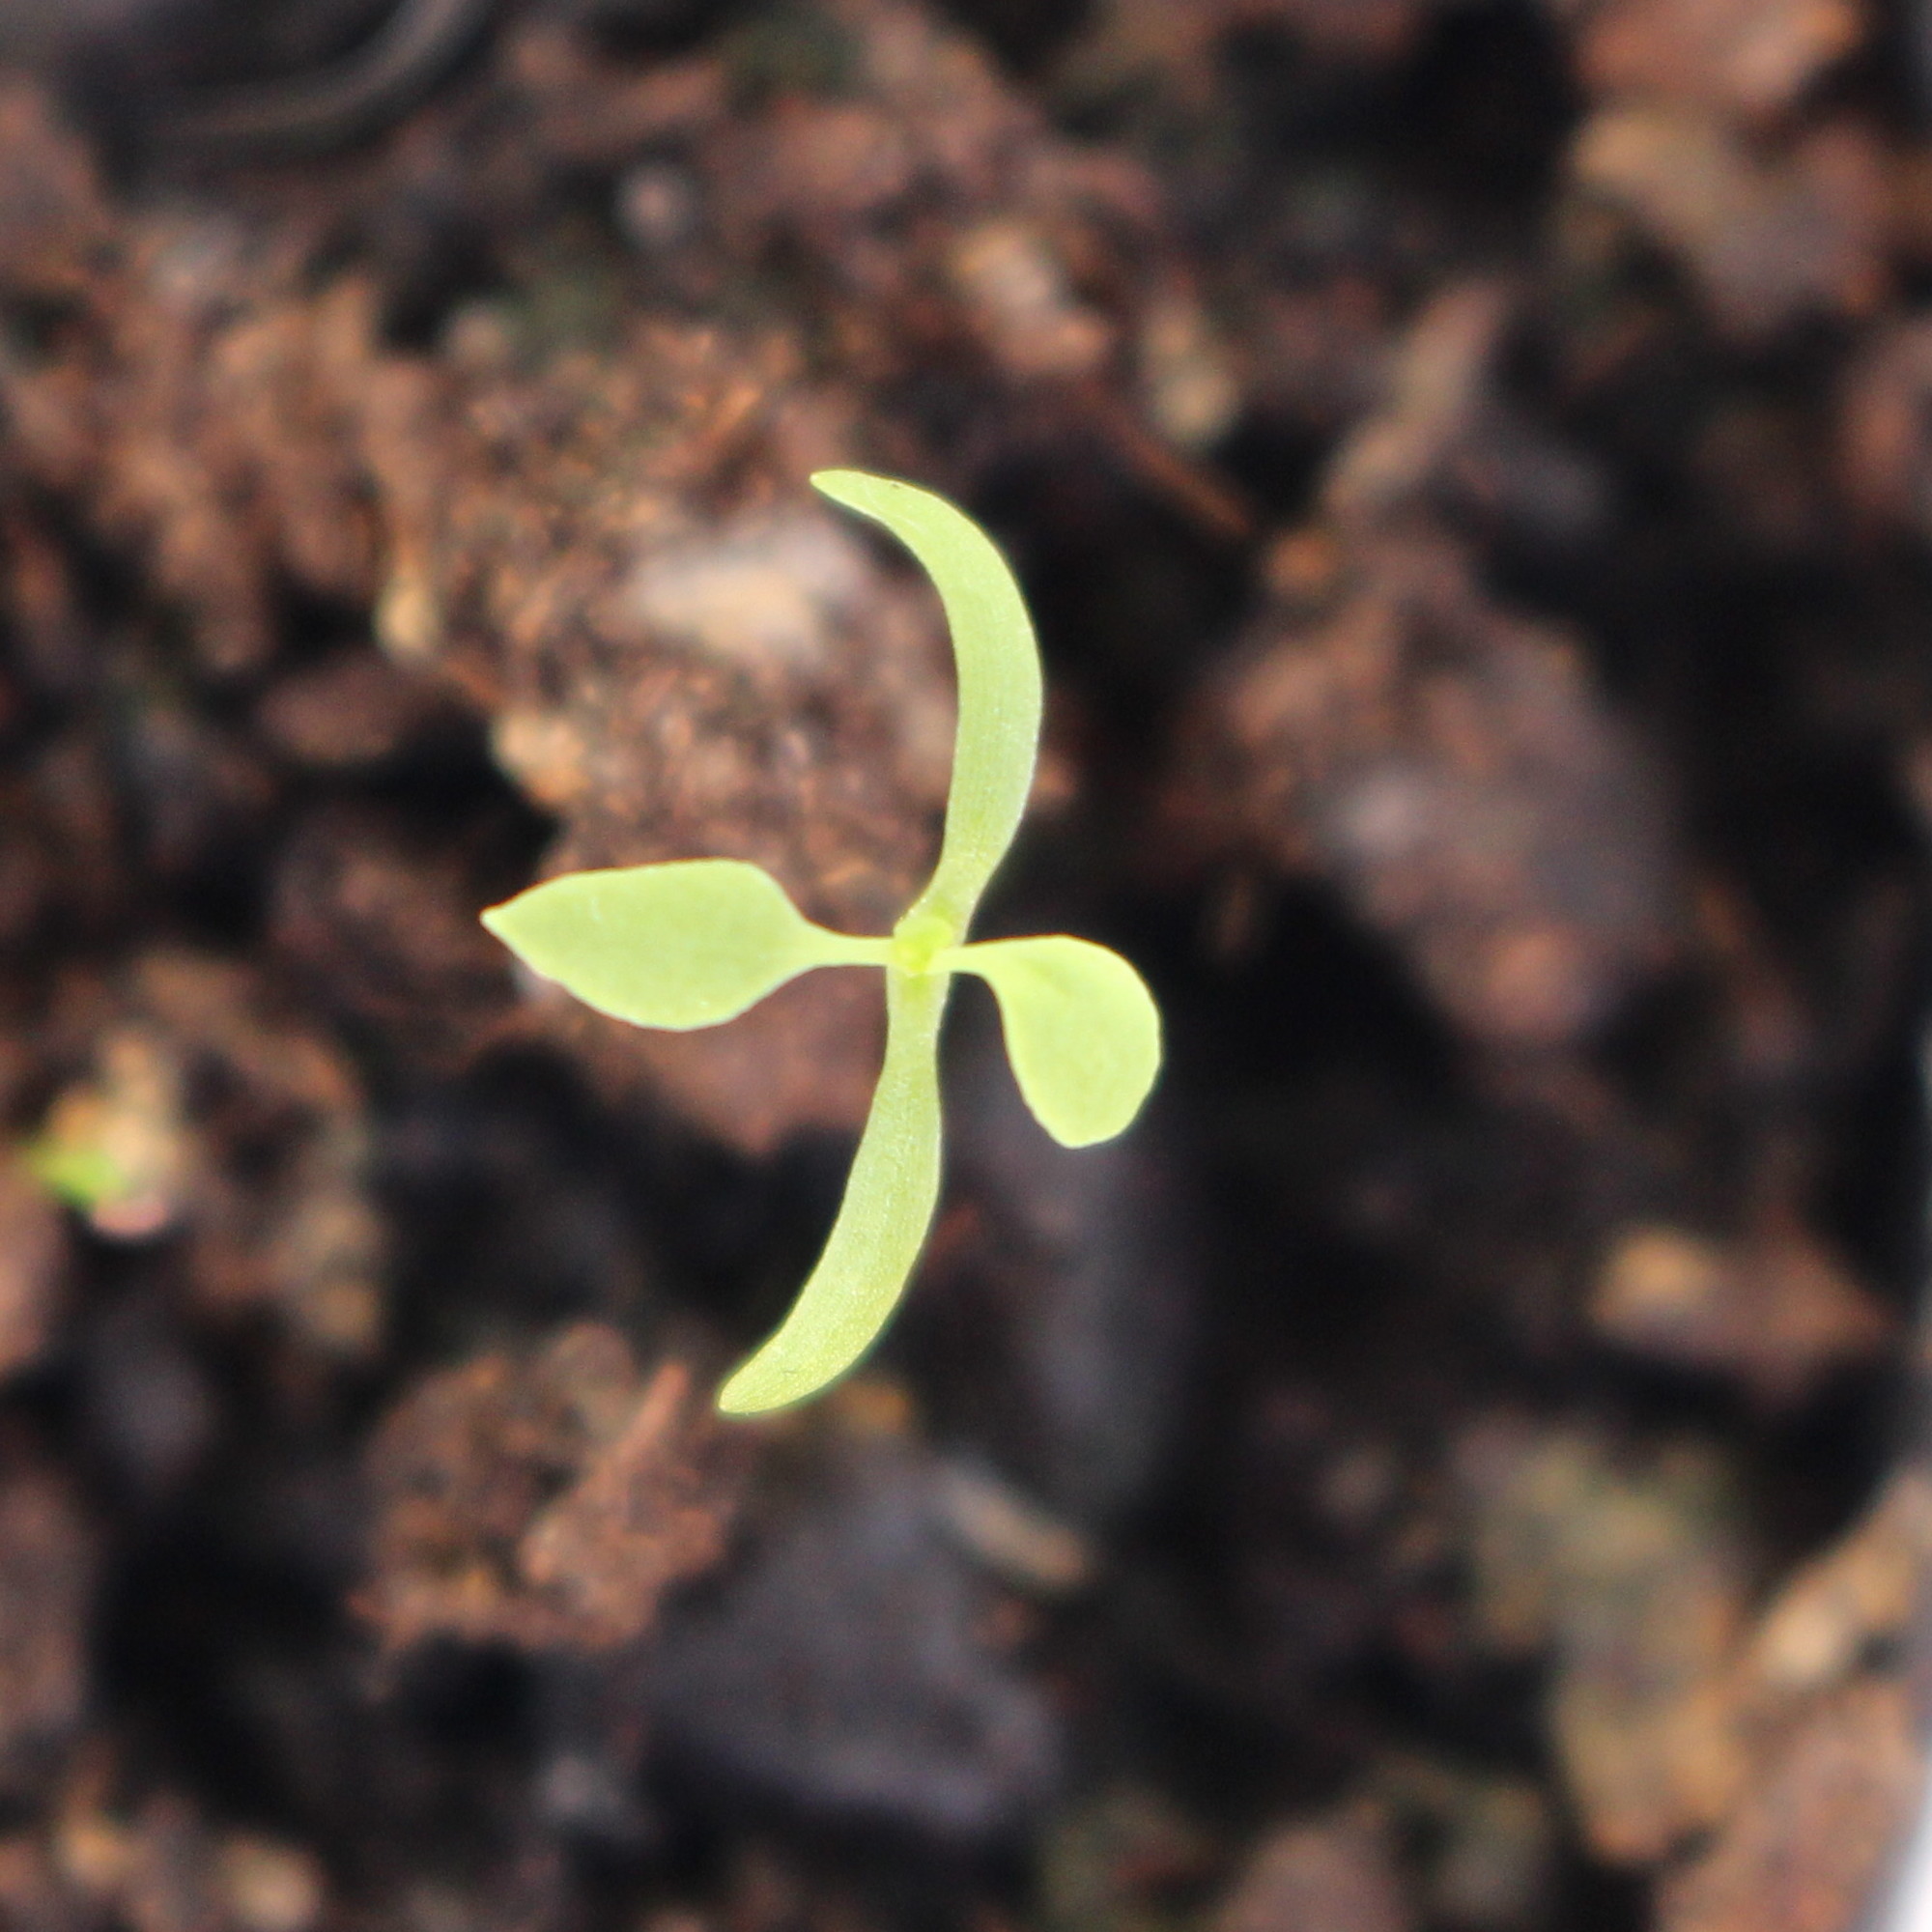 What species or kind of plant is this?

Papaver rhoeas
